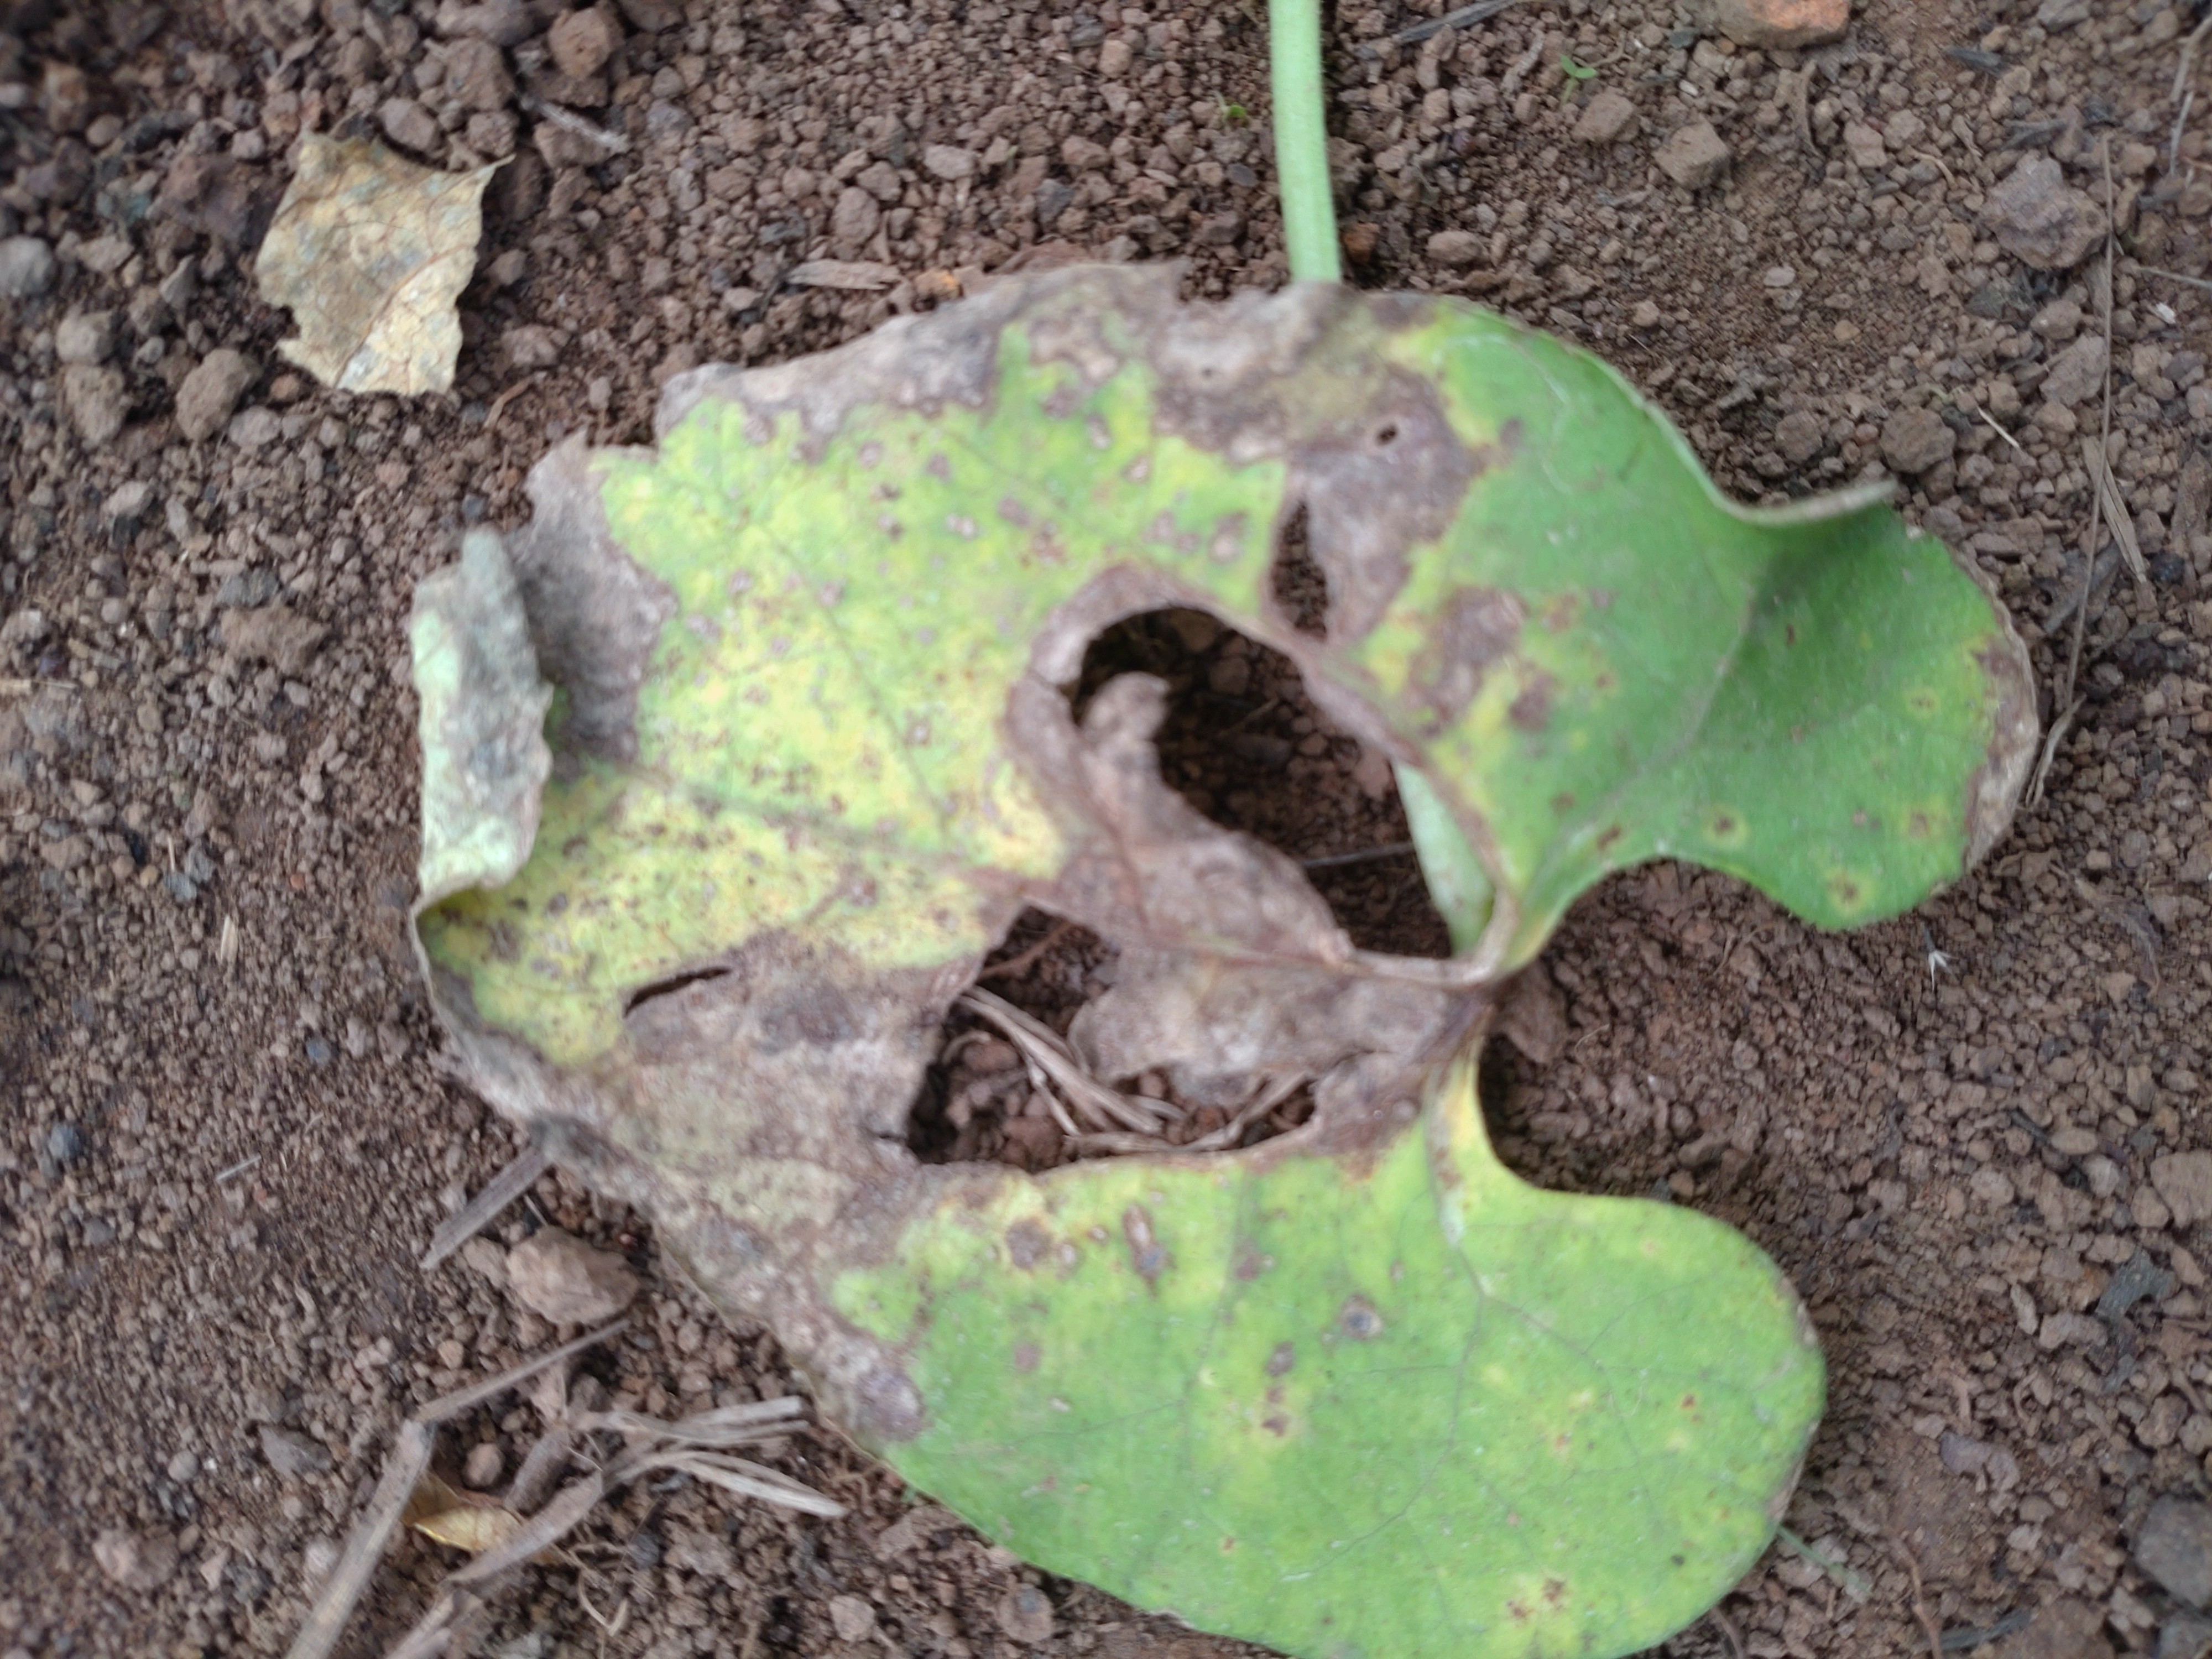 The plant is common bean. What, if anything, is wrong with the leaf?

anthracnose
